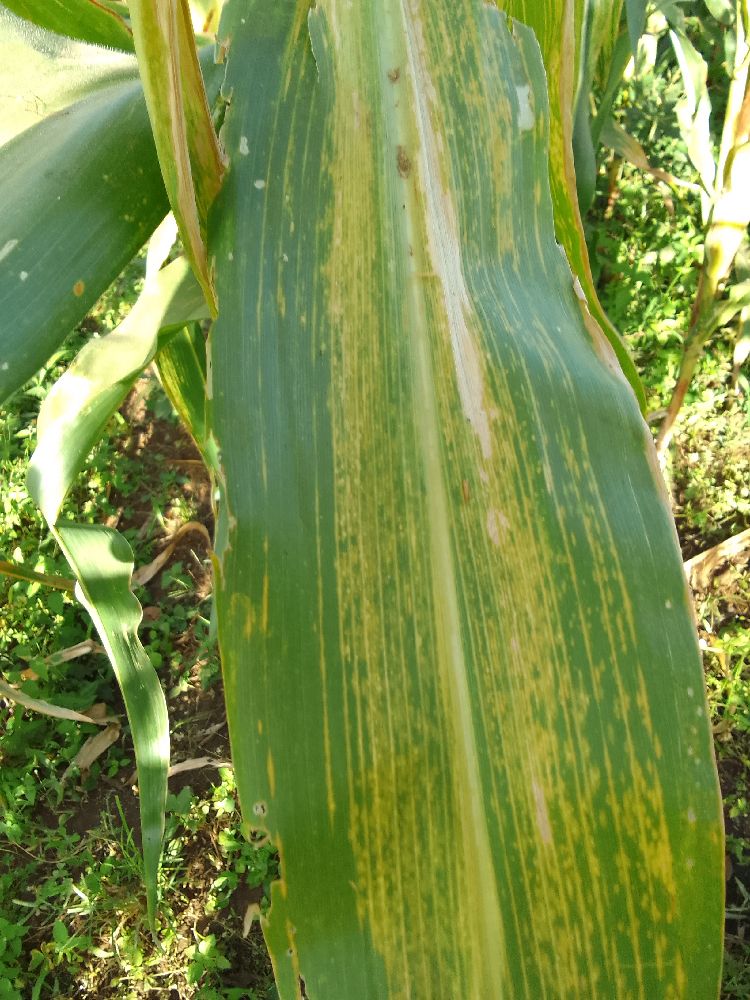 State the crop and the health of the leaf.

maize, maize lethal necrosis
